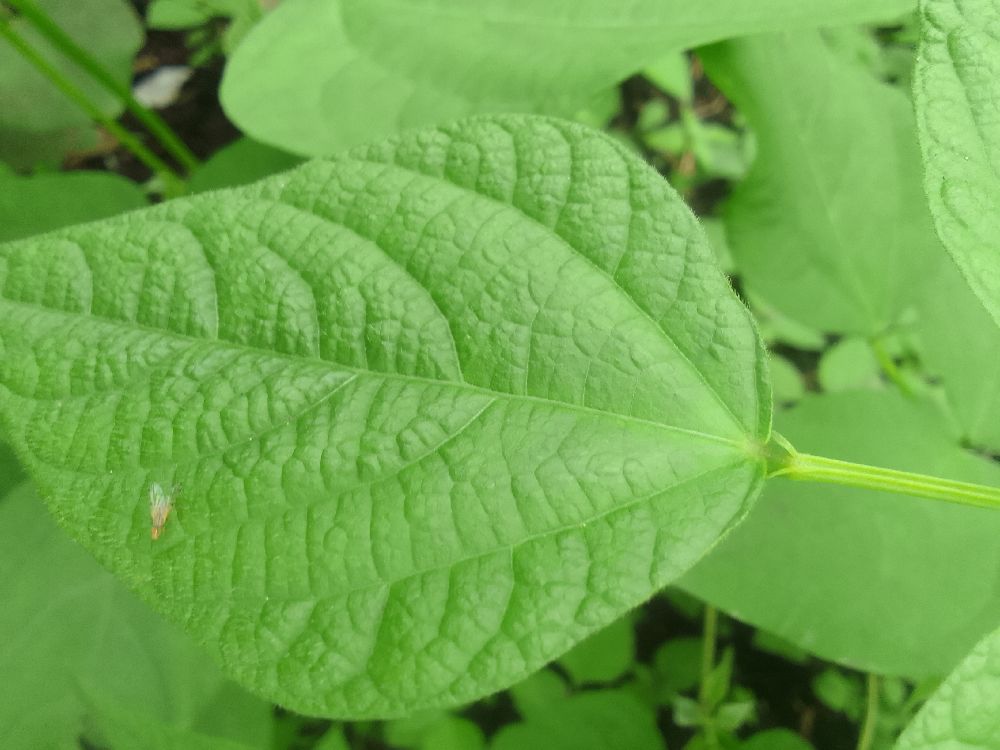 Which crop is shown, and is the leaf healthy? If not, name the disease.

common bean, healthy
